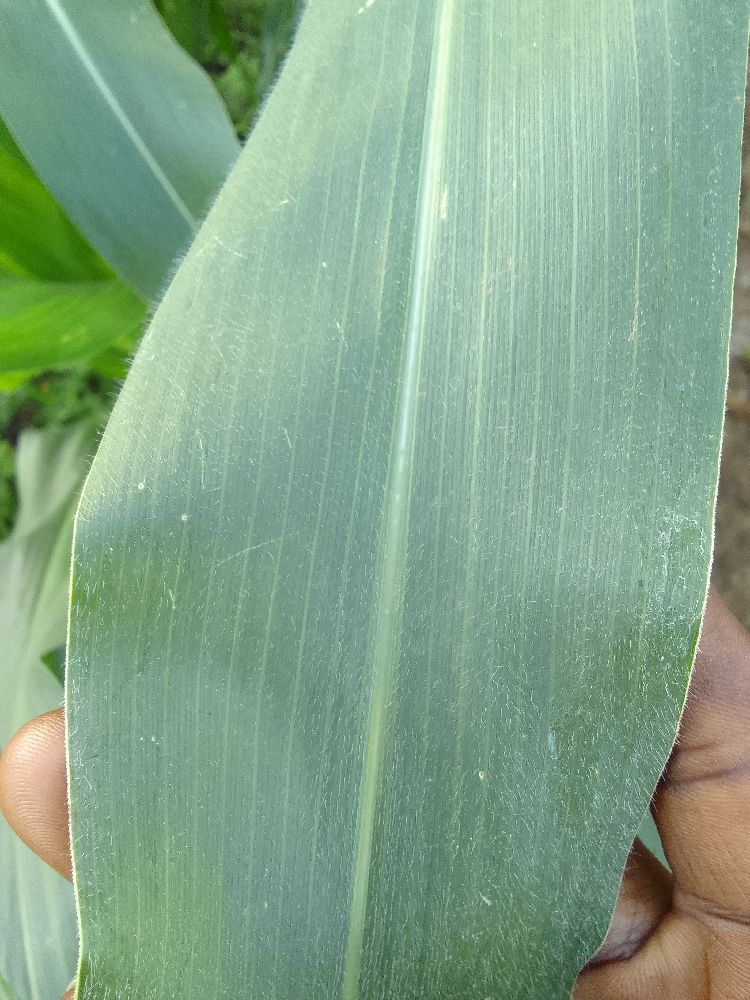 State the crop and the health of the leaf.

maize, healthy
